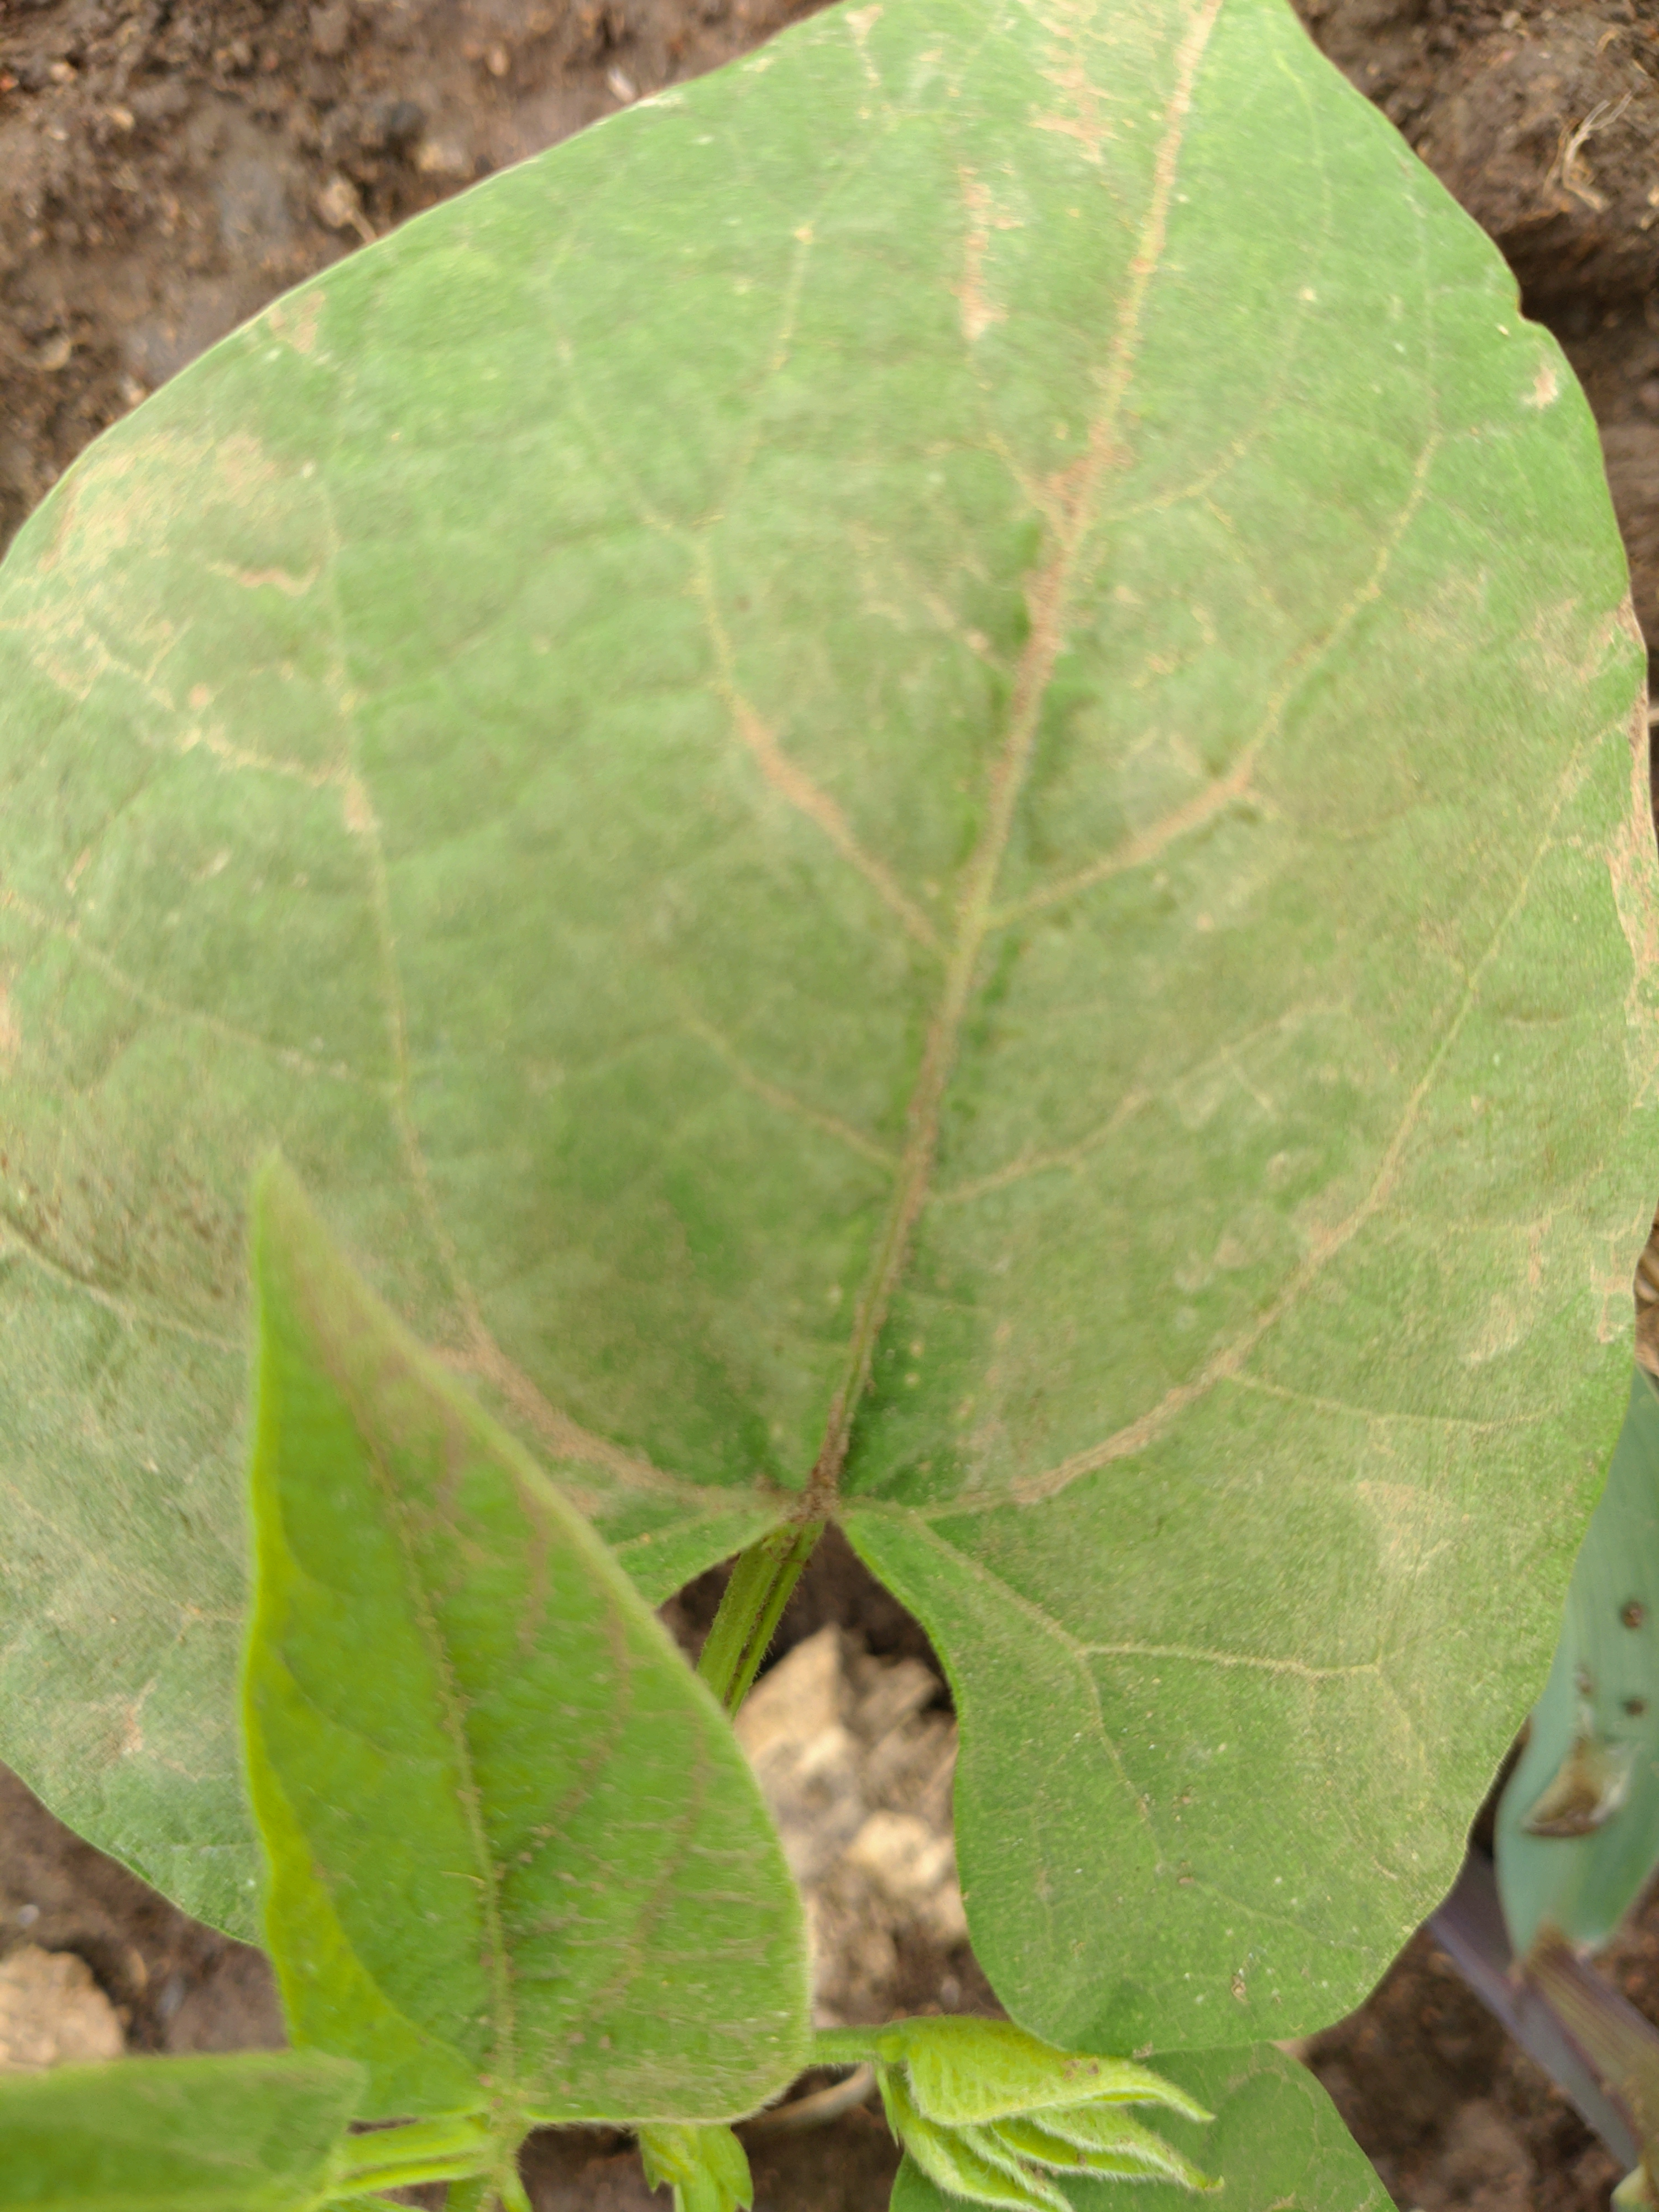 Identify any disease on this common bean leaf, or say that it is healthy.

healthy
